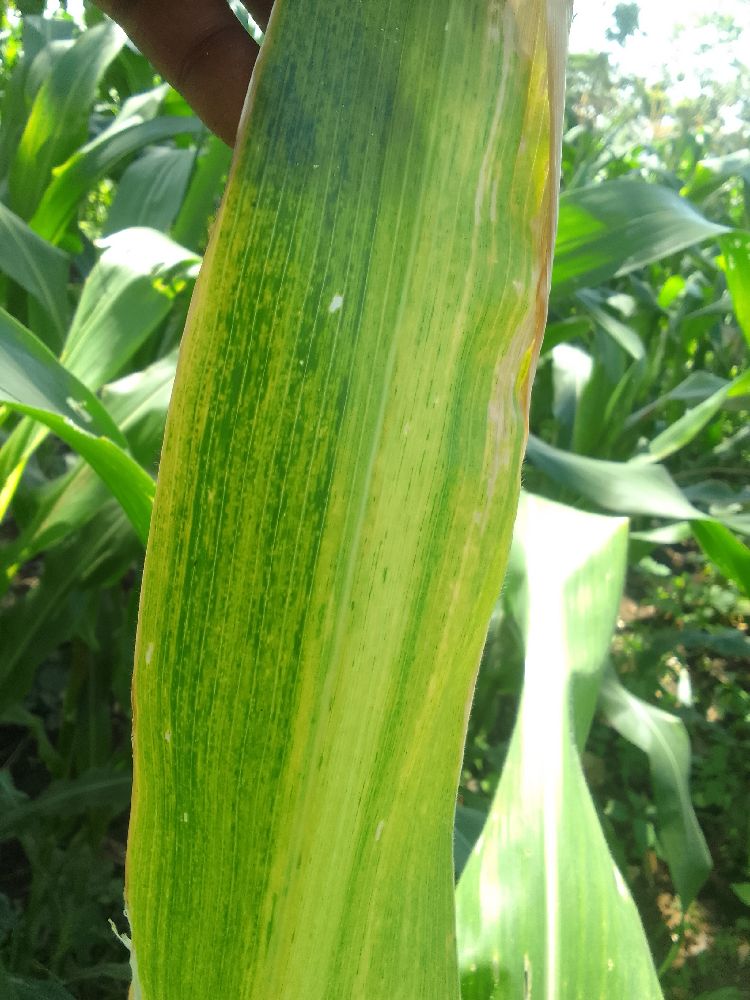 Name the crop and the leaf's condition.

maize, maize lethal necrosis
